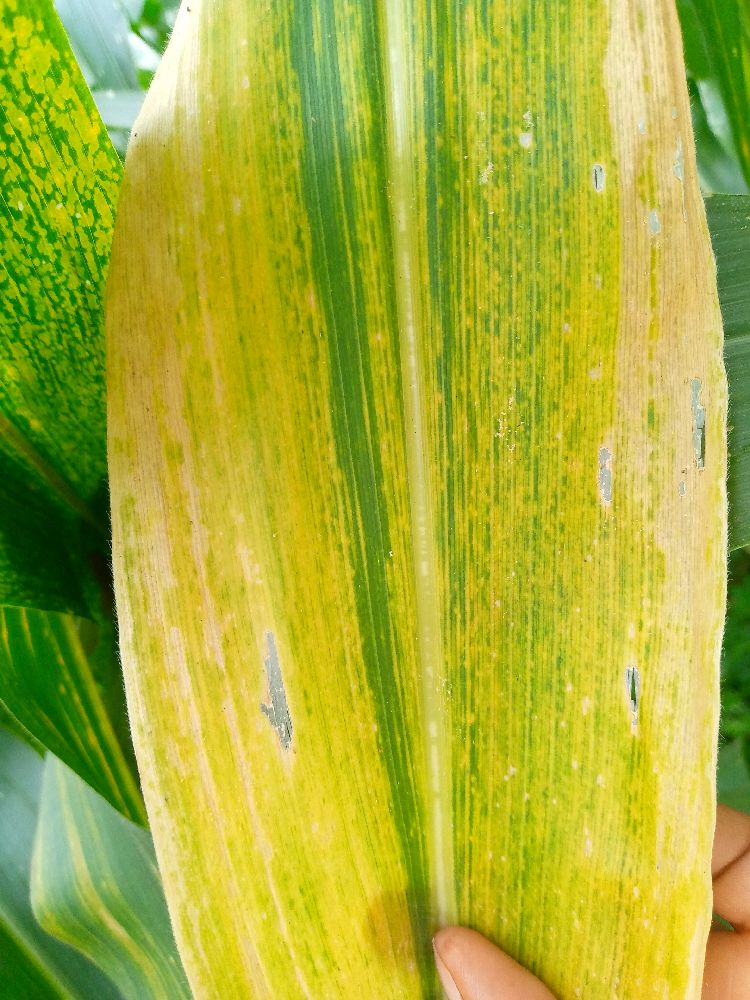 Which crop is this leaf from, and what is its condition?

maize, maize lethal necrosis
